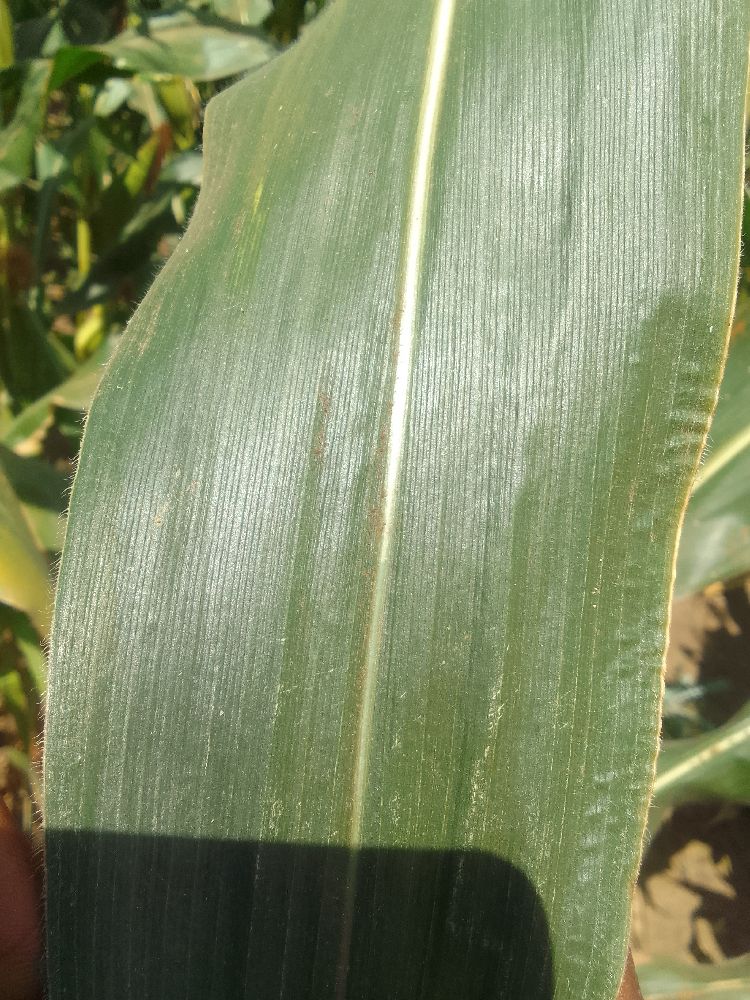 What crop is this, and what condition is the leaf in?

maize, healthy
